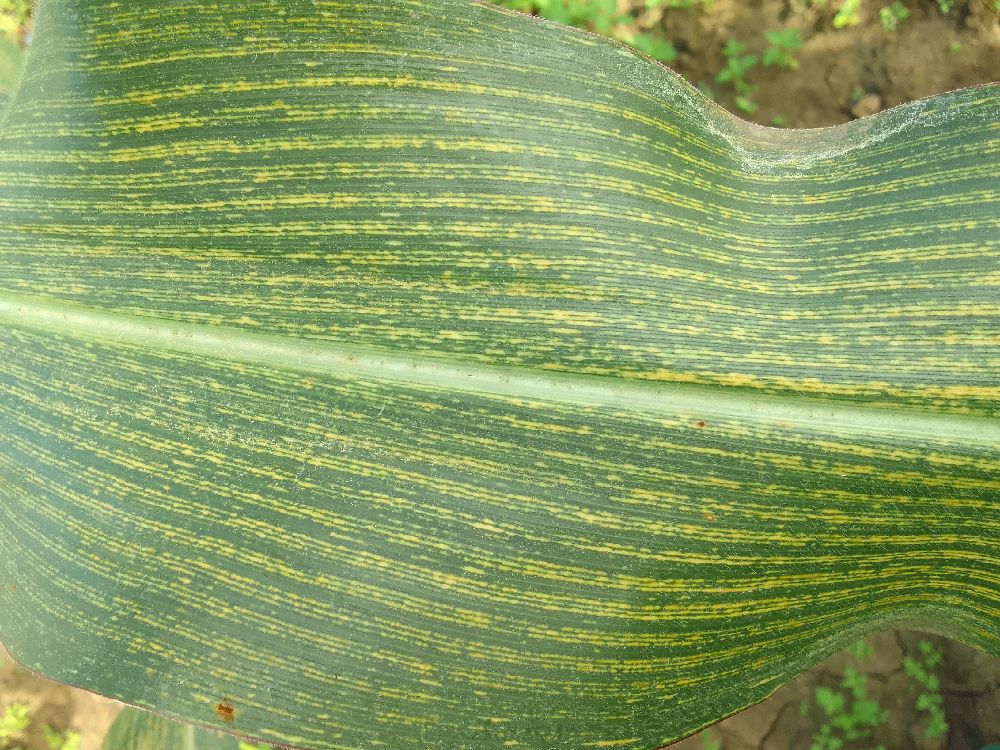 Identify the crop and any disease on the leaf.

maize, maize streak virus
